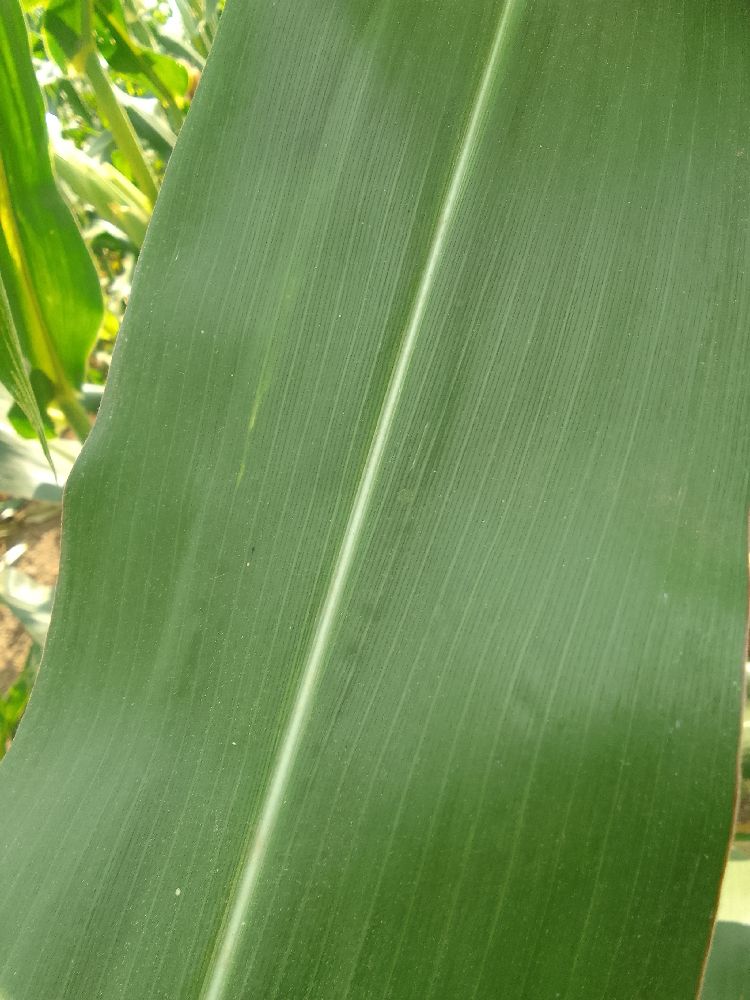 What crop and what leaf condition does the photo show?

maize, healthy
